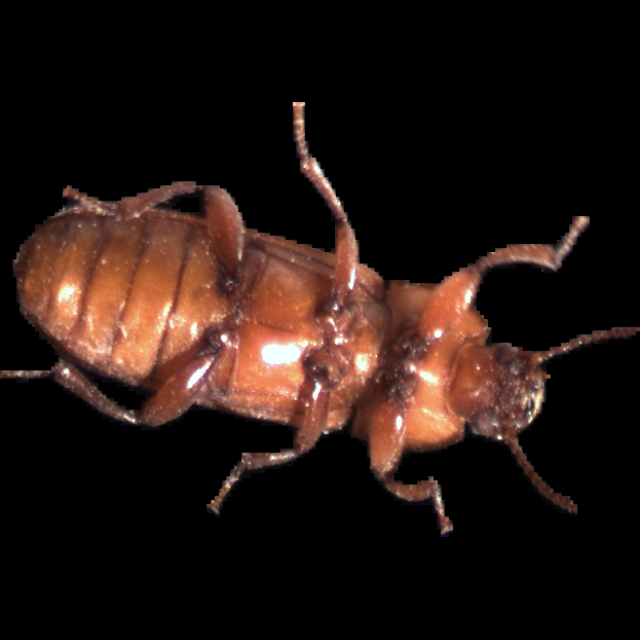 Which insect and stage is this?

mealworm beetle
